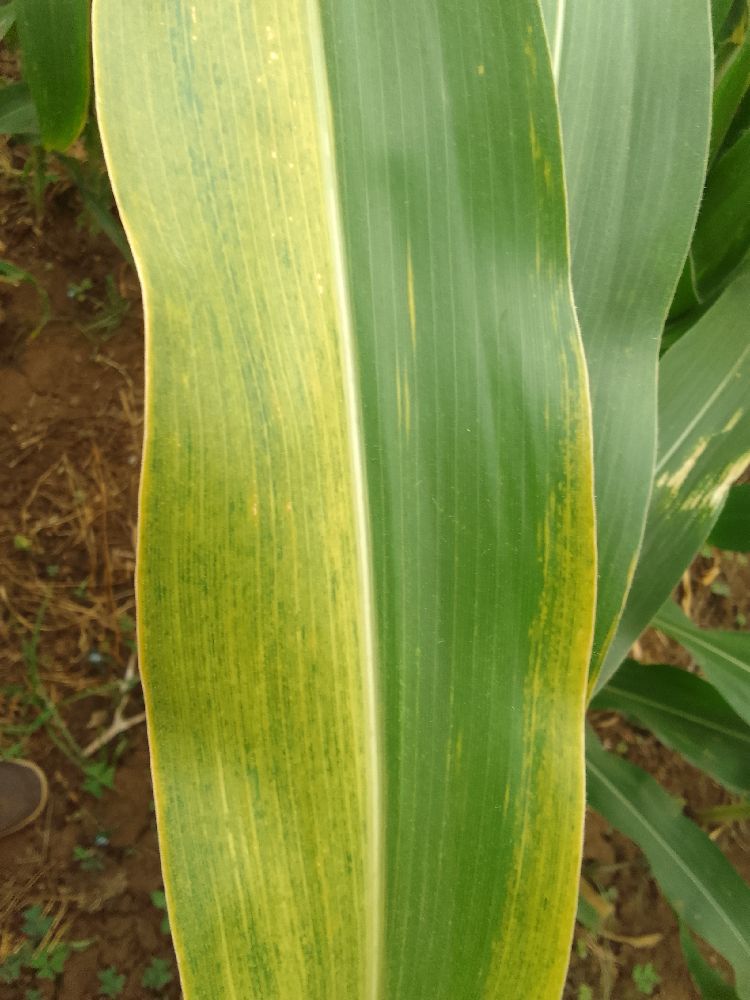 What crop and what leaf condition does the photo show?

maize, maize lethal necrosis
